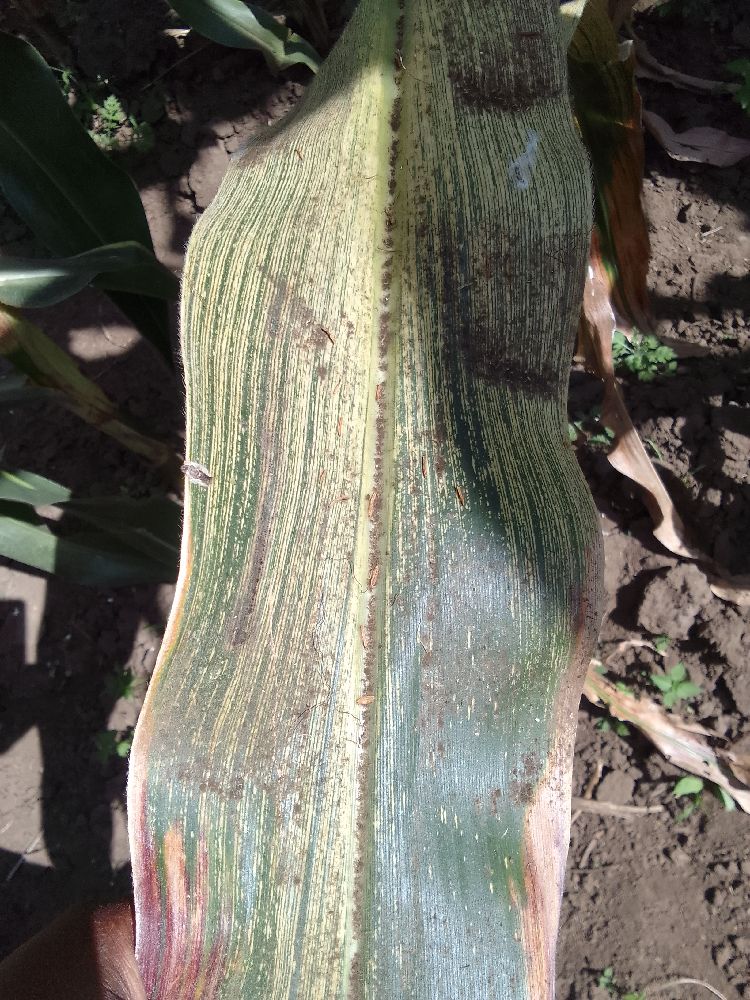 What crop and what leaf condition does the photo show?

maize, maize streak virus
